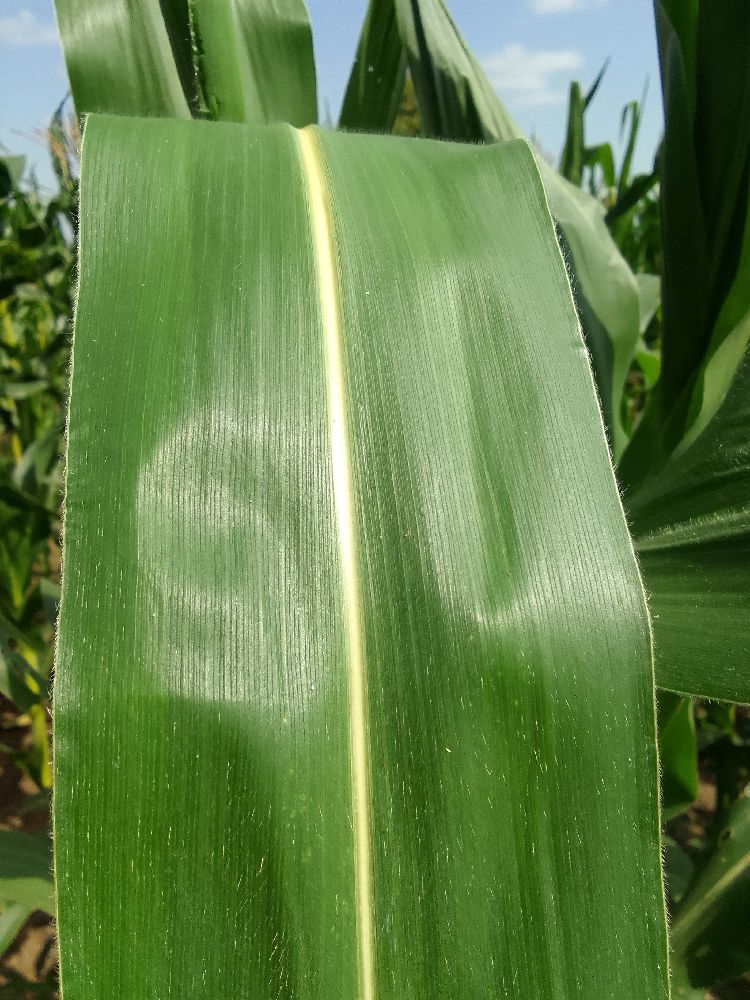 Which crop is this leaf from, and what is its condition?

maize, healthy
